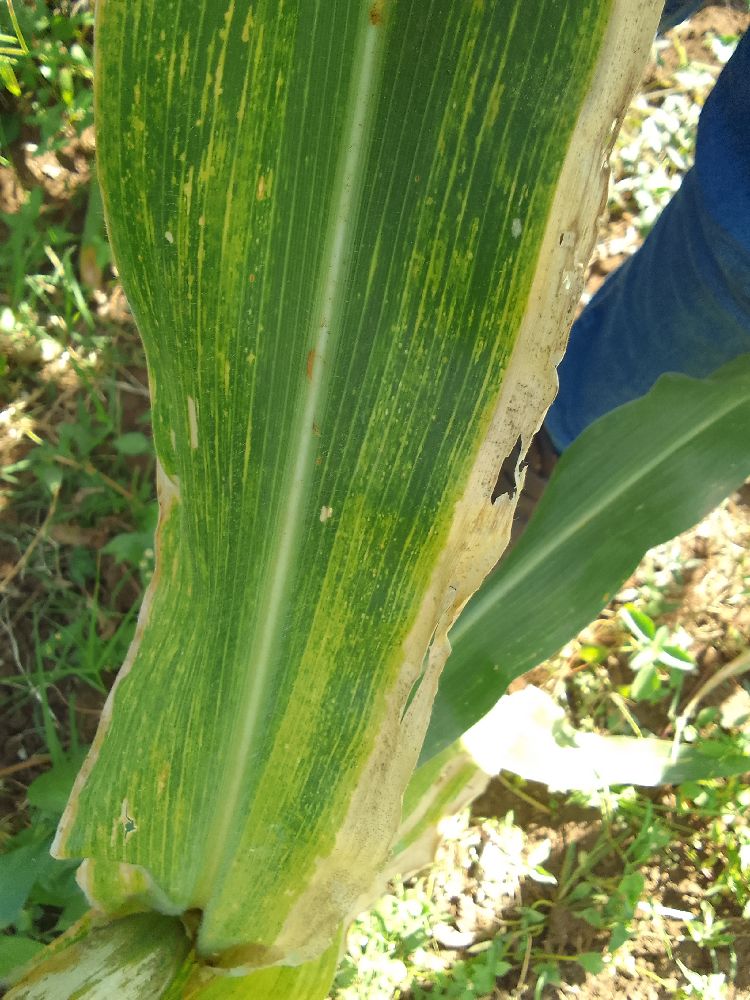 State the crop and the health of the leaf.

maize, maize lethal necrosis
